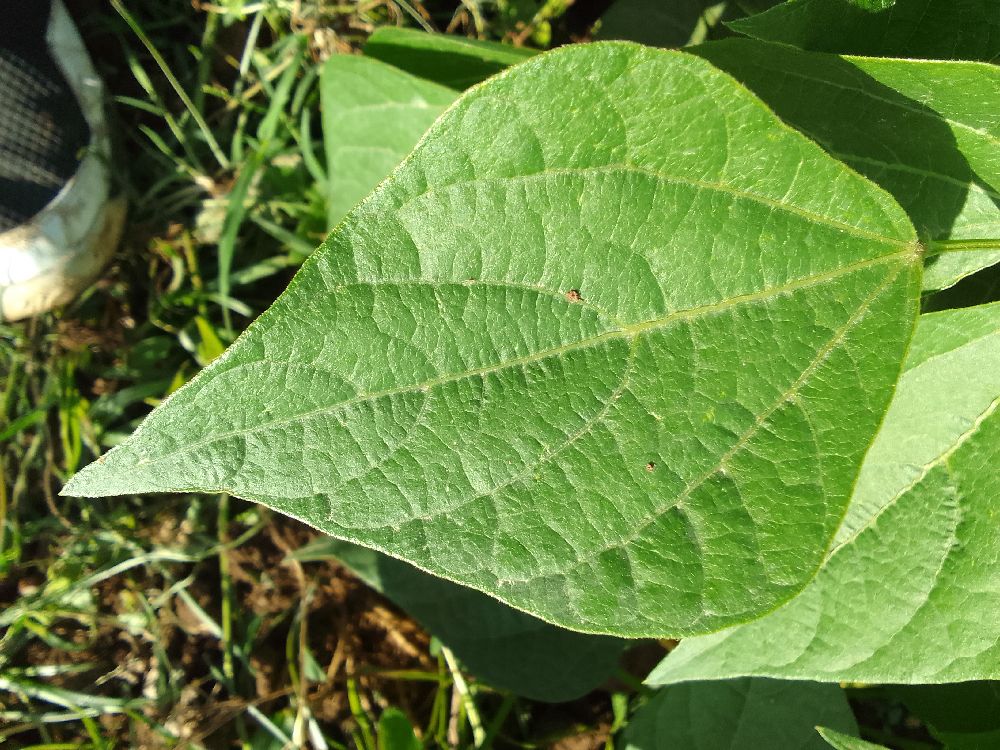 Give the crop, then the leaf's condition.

common bean, healthy
